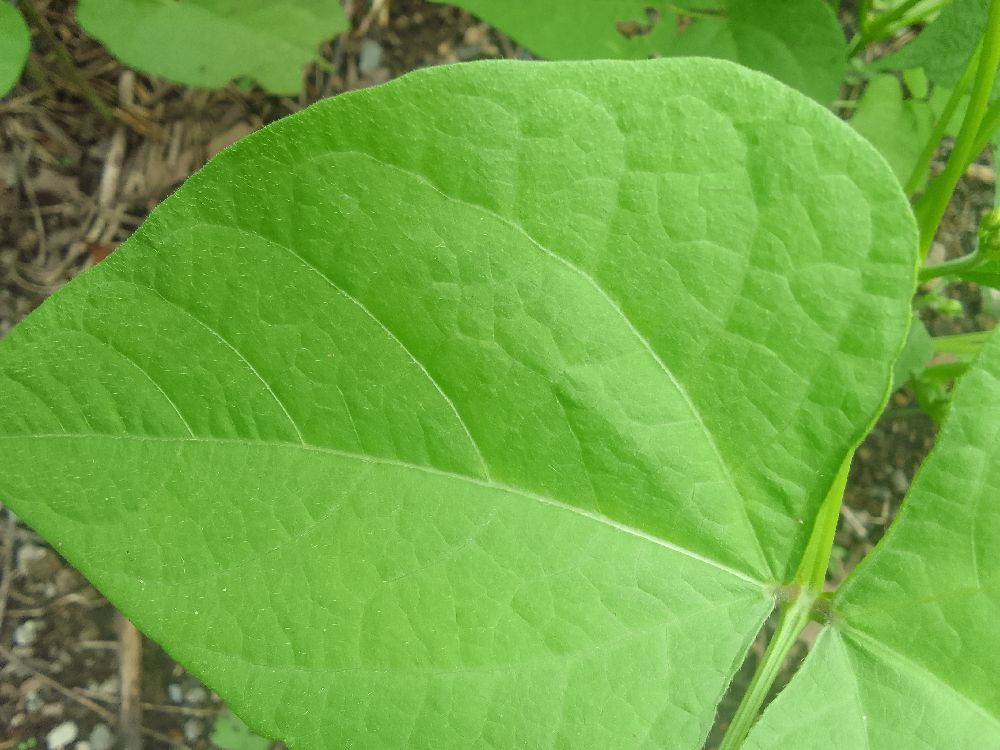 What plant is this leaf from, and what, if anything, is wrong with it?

common bean, healthy
